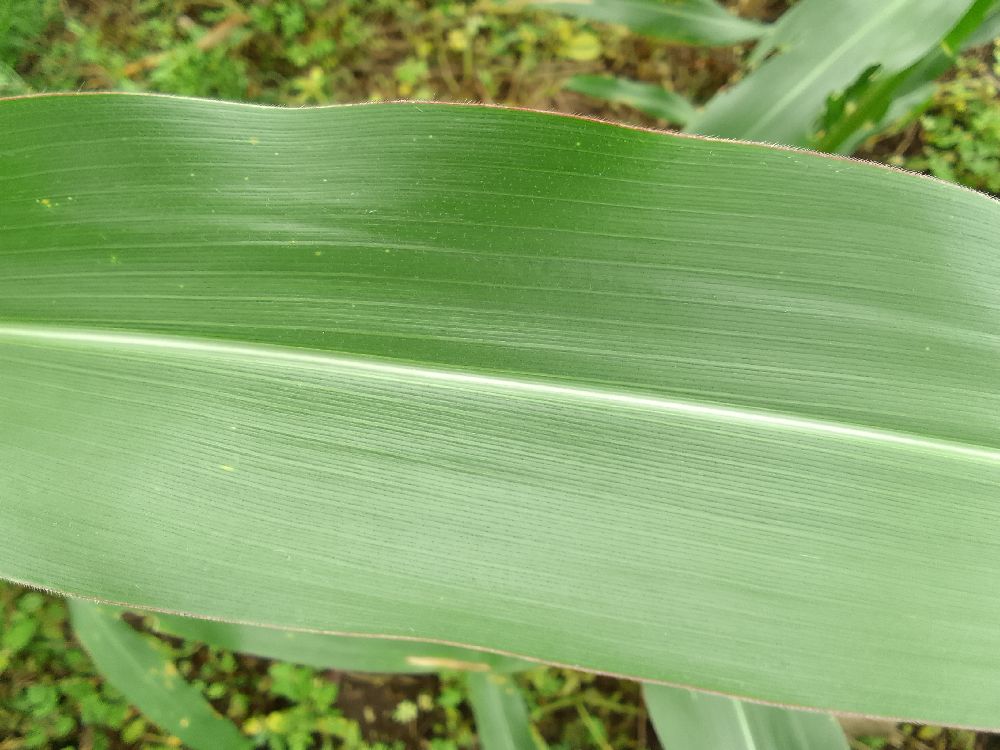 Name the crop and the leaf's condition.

maize, healthy
